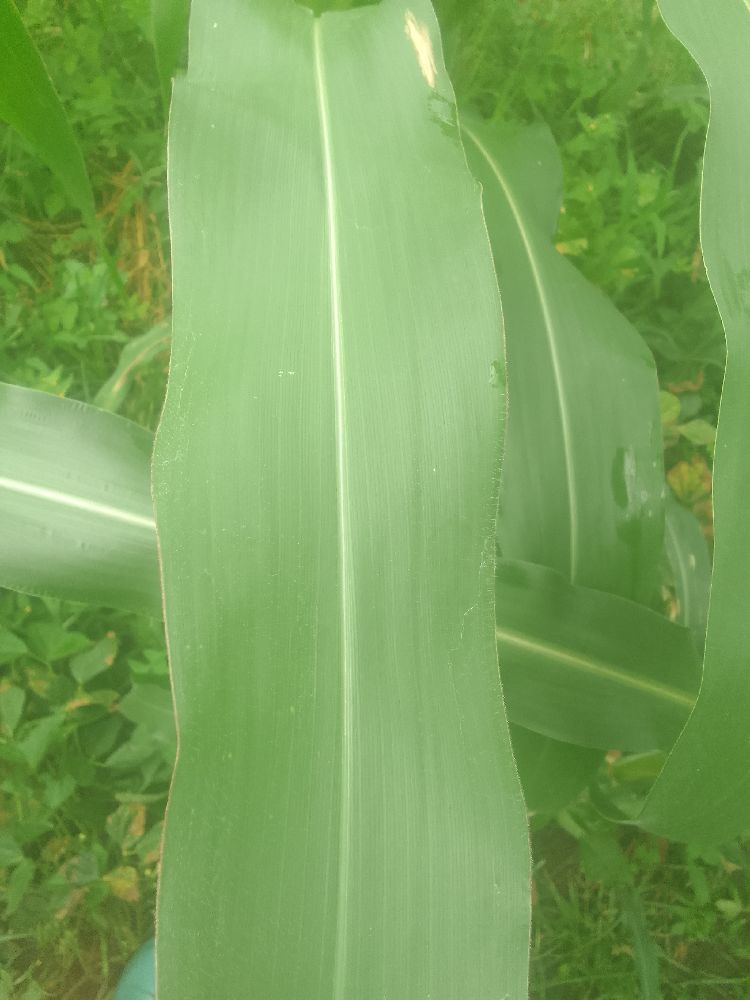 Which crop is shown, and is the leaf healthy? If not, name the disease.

maize, healthy
